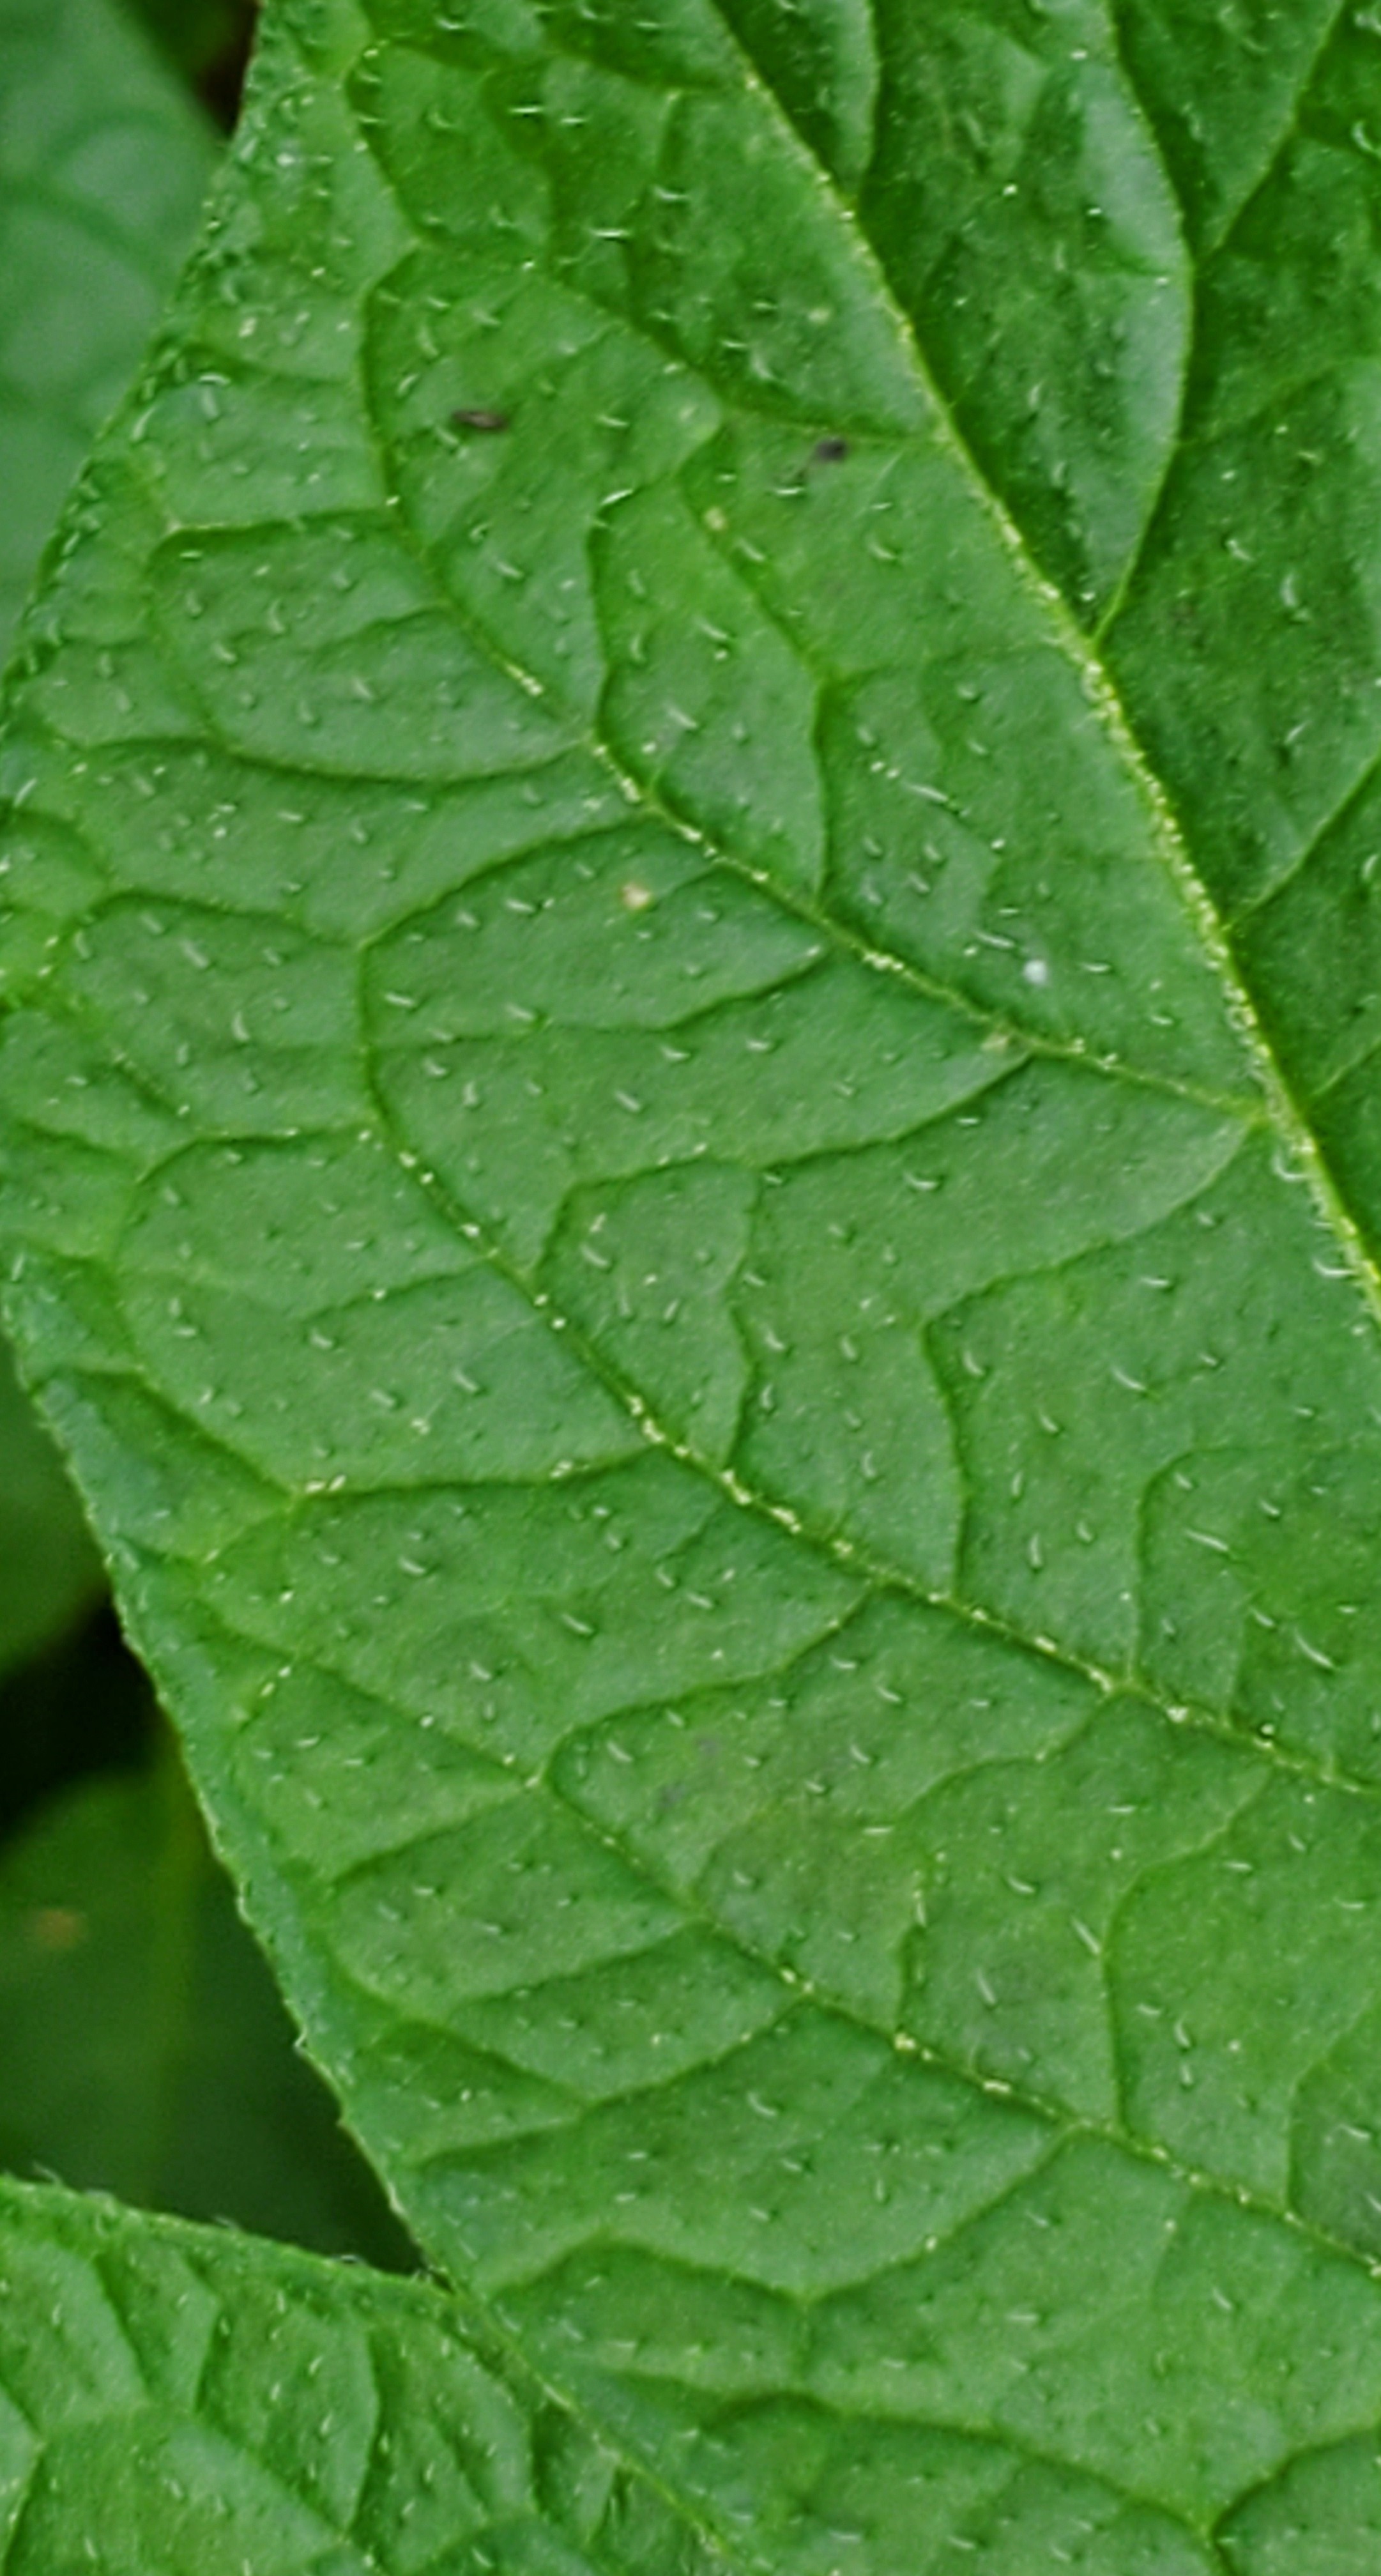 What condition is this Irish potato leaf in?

healthy
